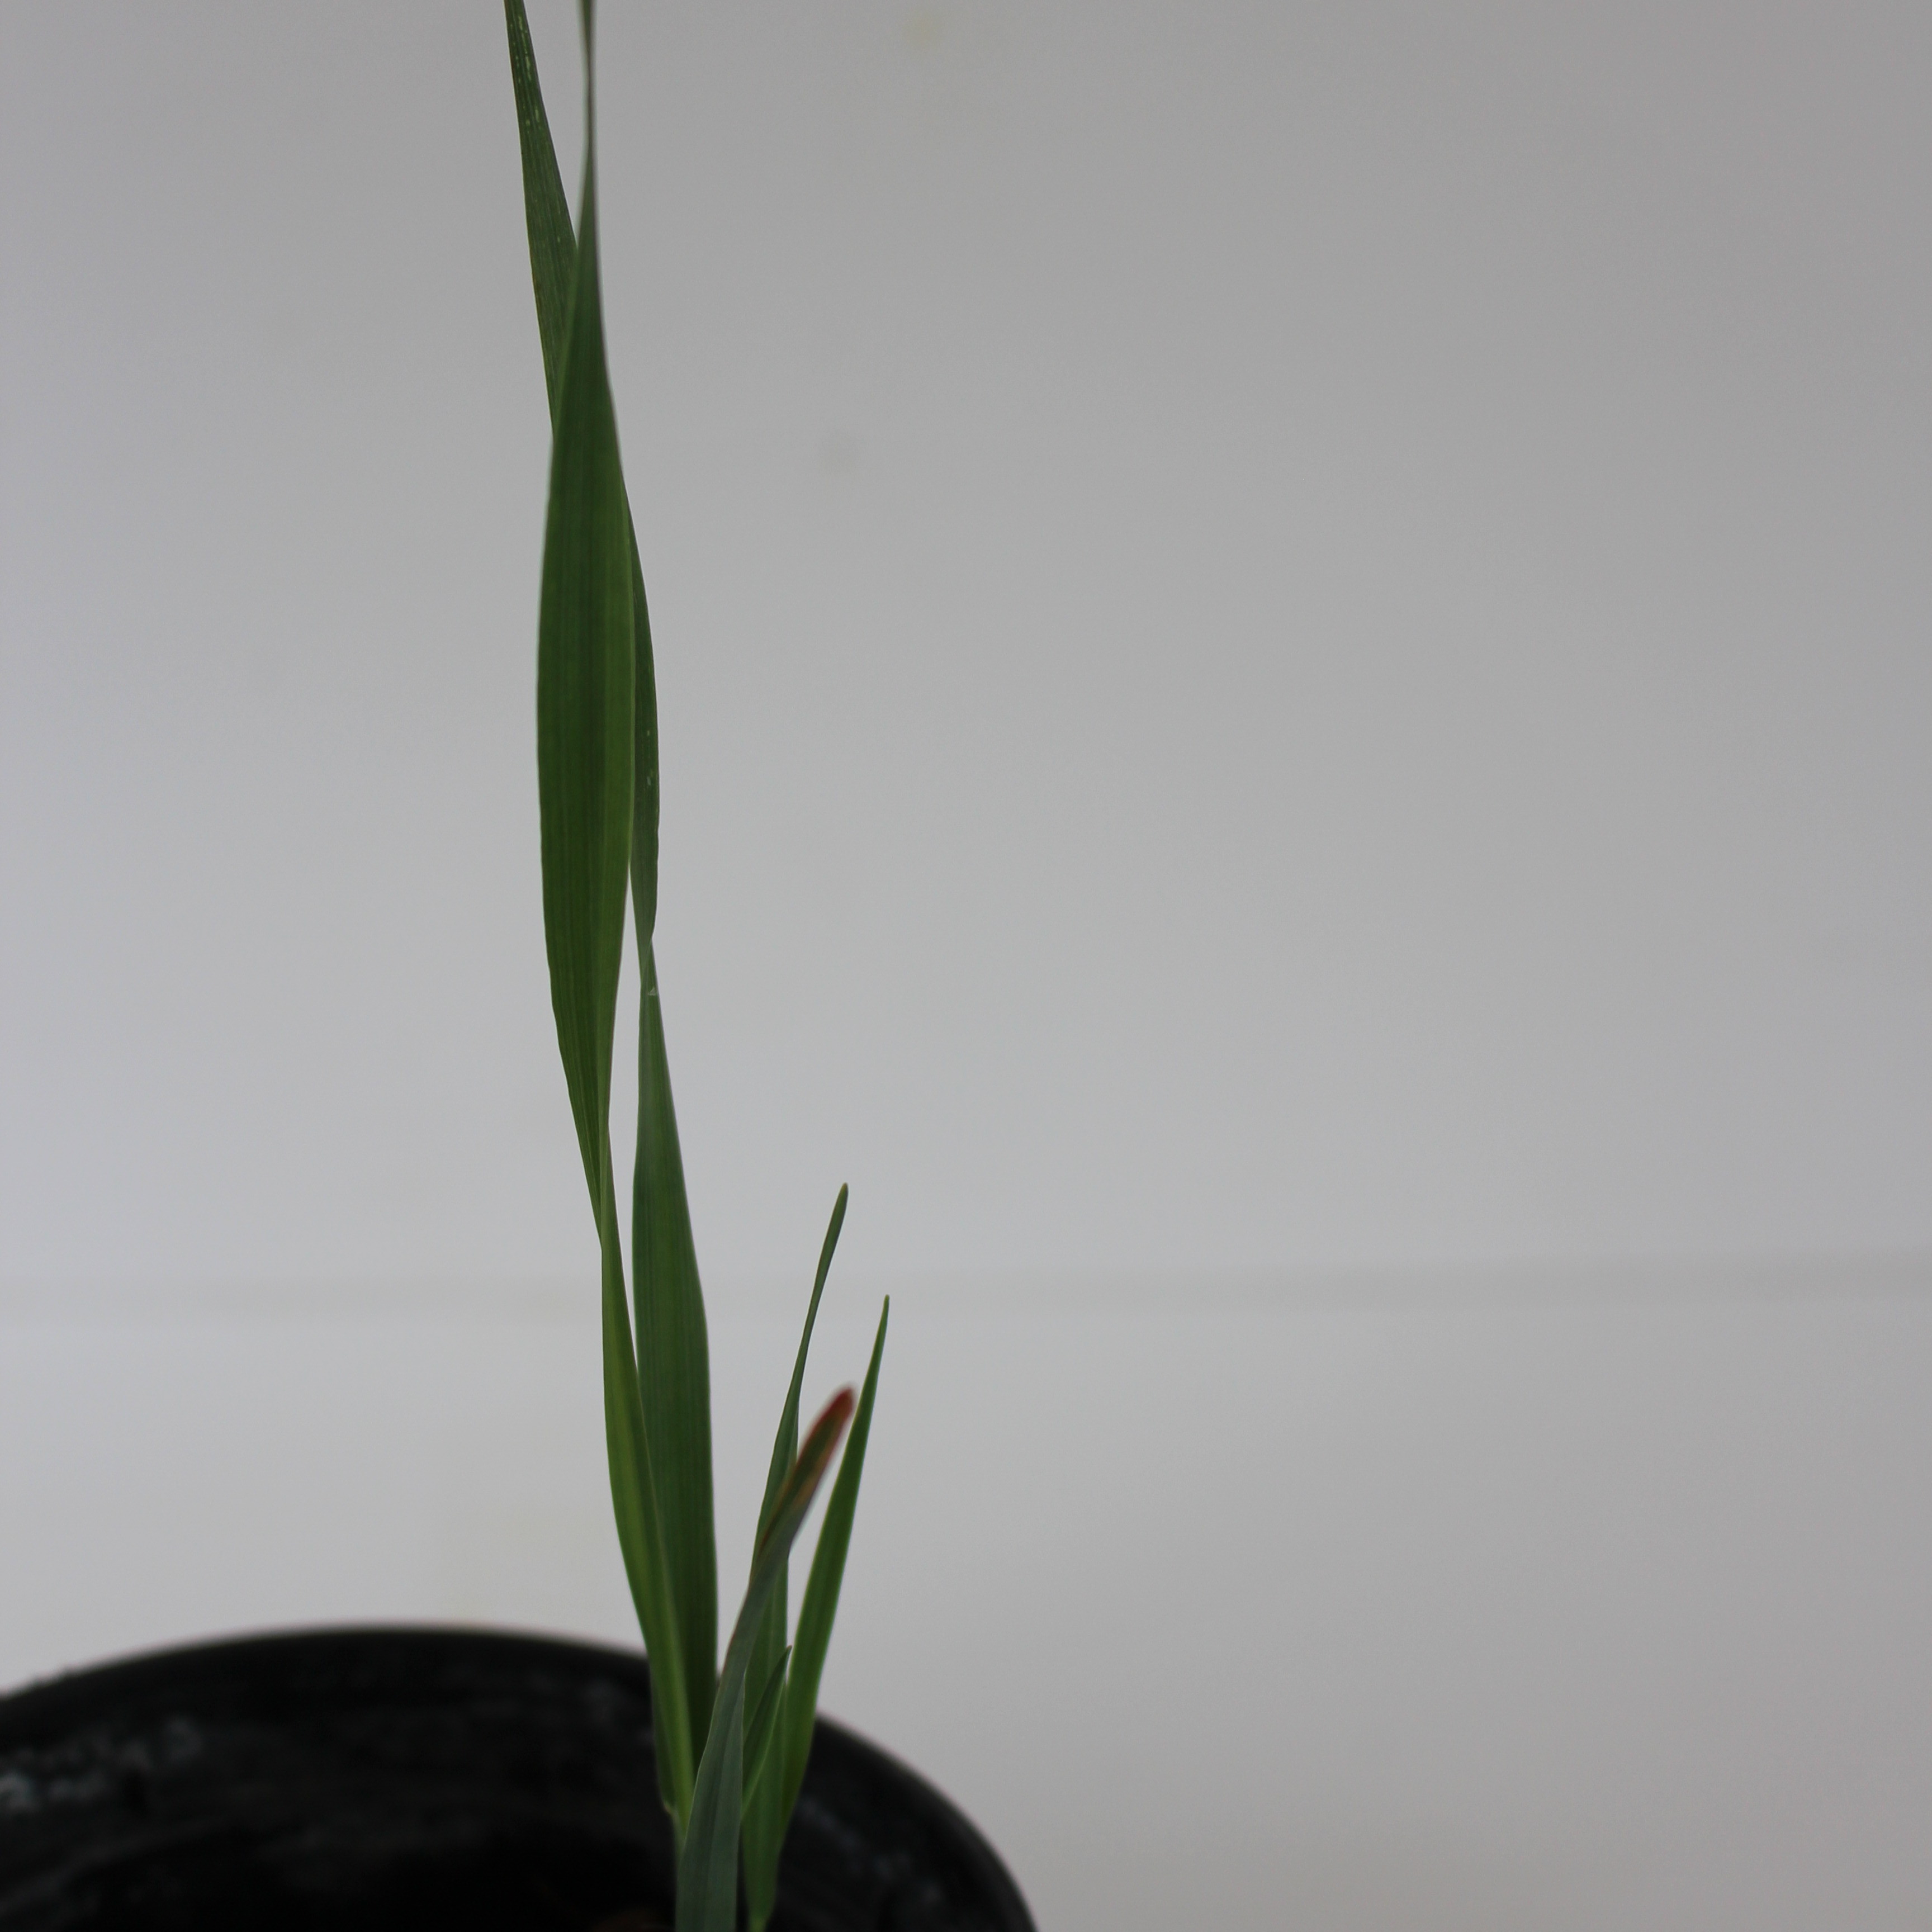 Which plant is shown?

Avena sterilis
